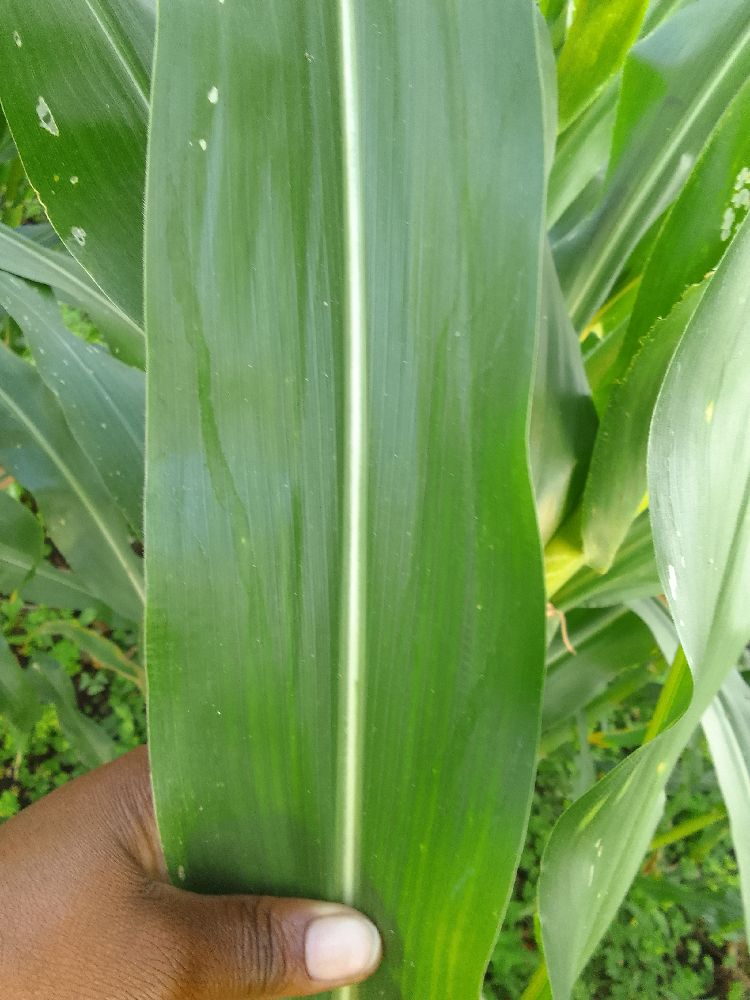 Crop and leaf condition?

maize, healthy
